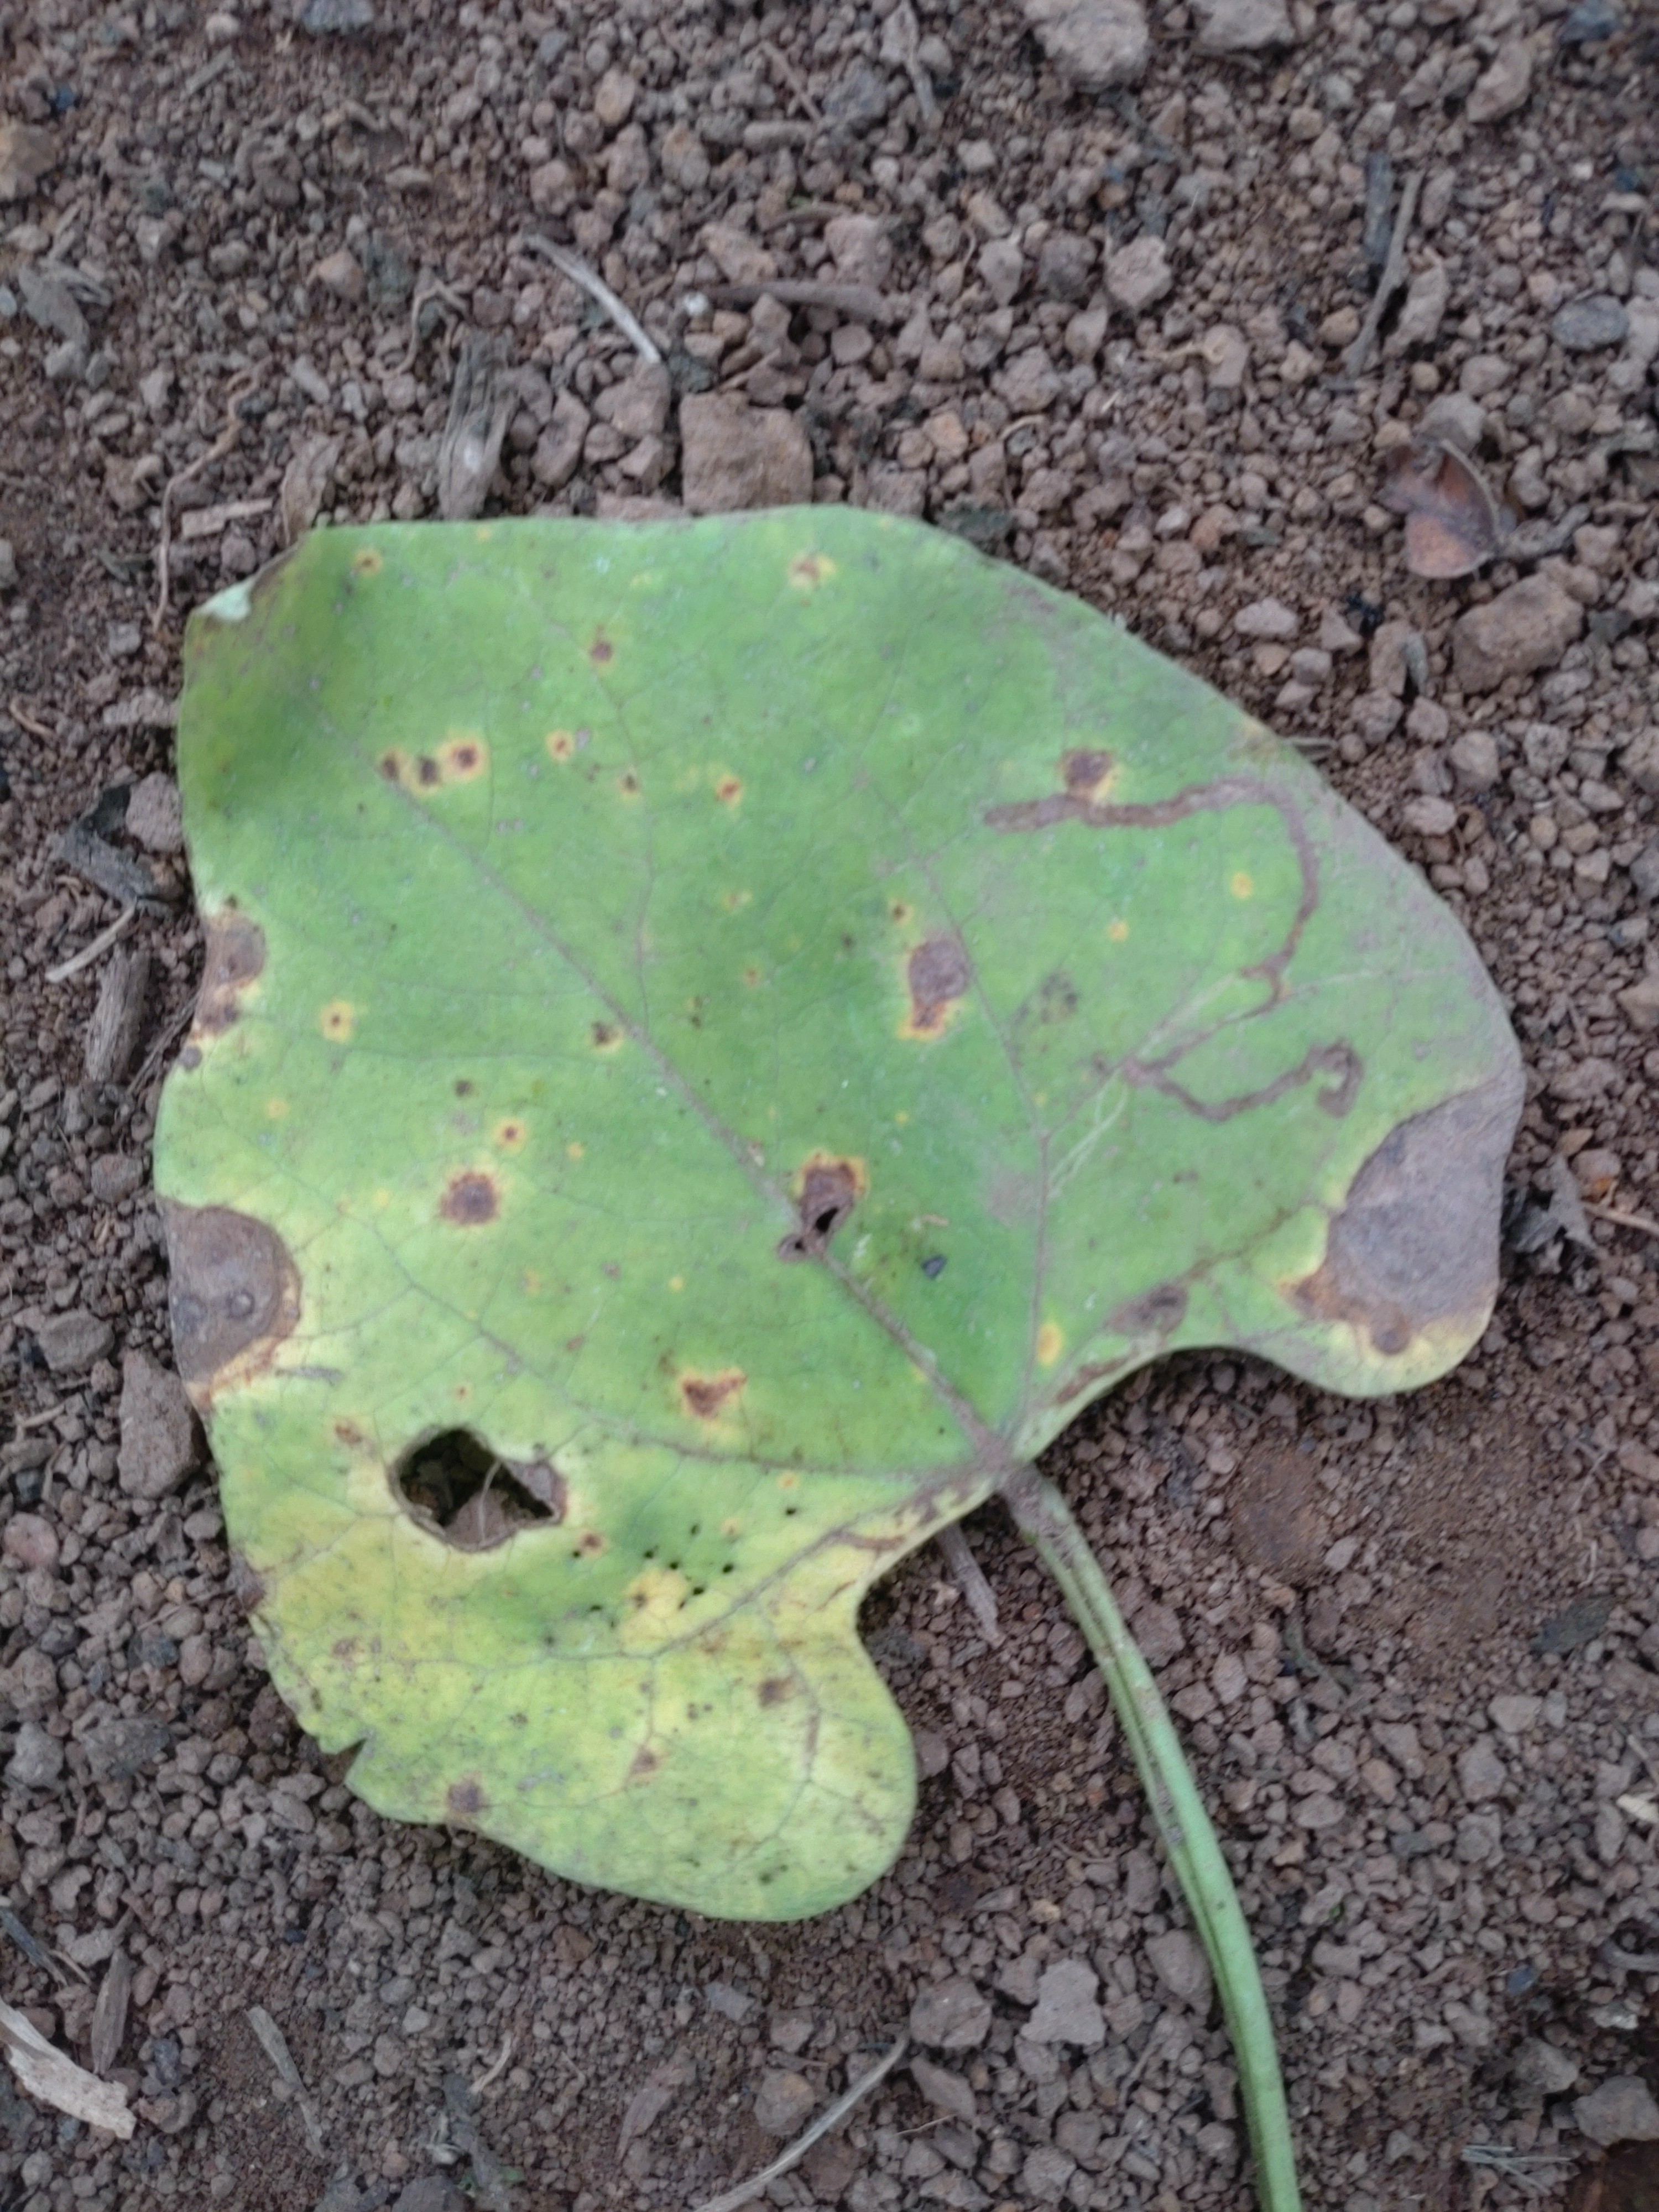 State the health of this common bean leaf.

rust
